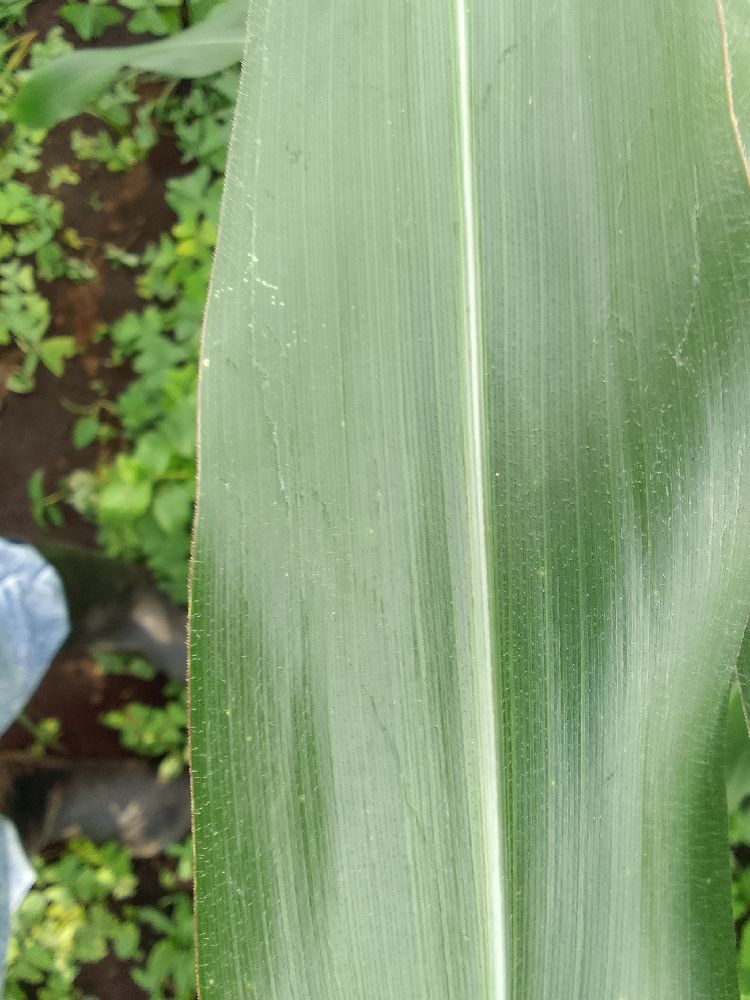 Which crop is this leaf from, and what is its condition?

maize, healthy
